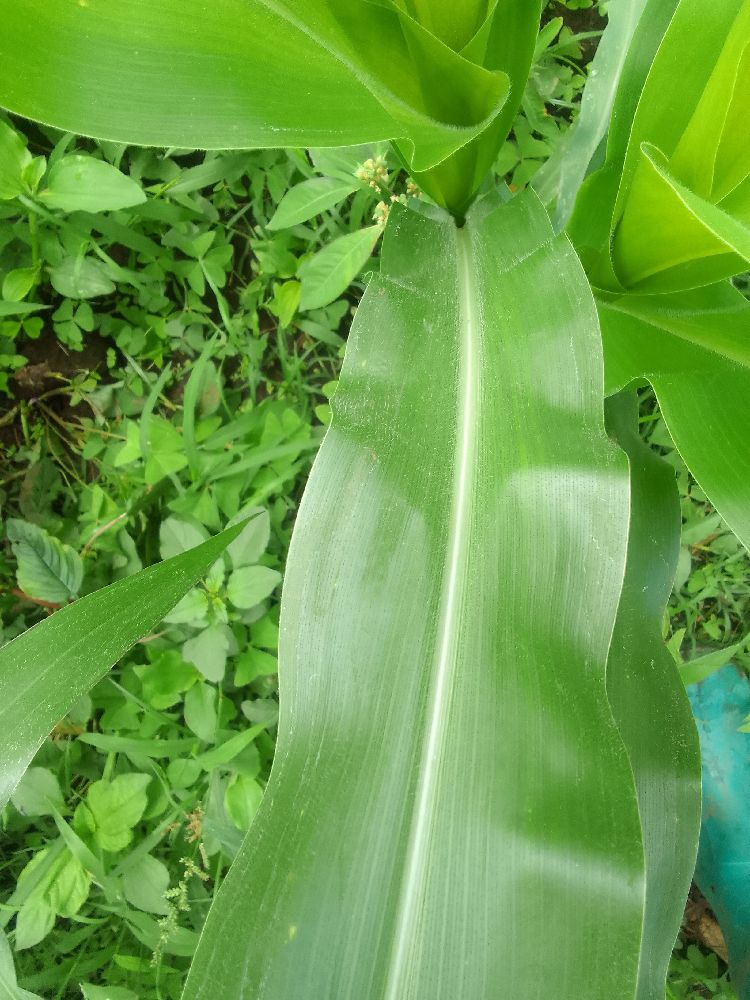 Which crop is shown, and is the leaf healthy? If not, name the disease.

maize, healthy
